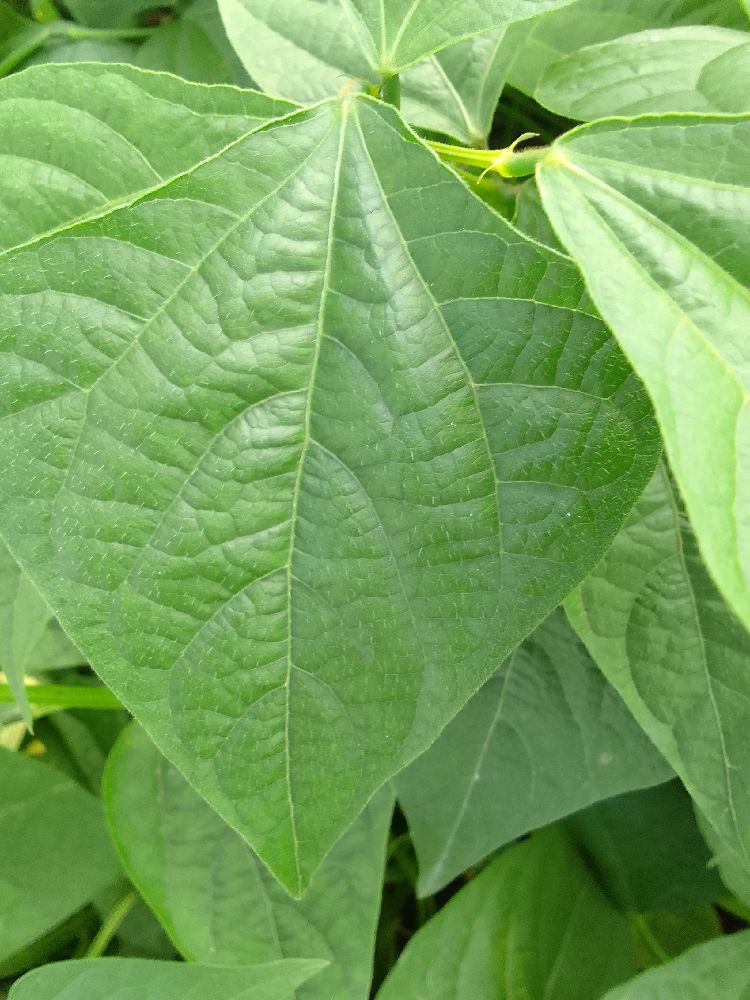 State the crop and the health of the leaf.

common bean, healthy
